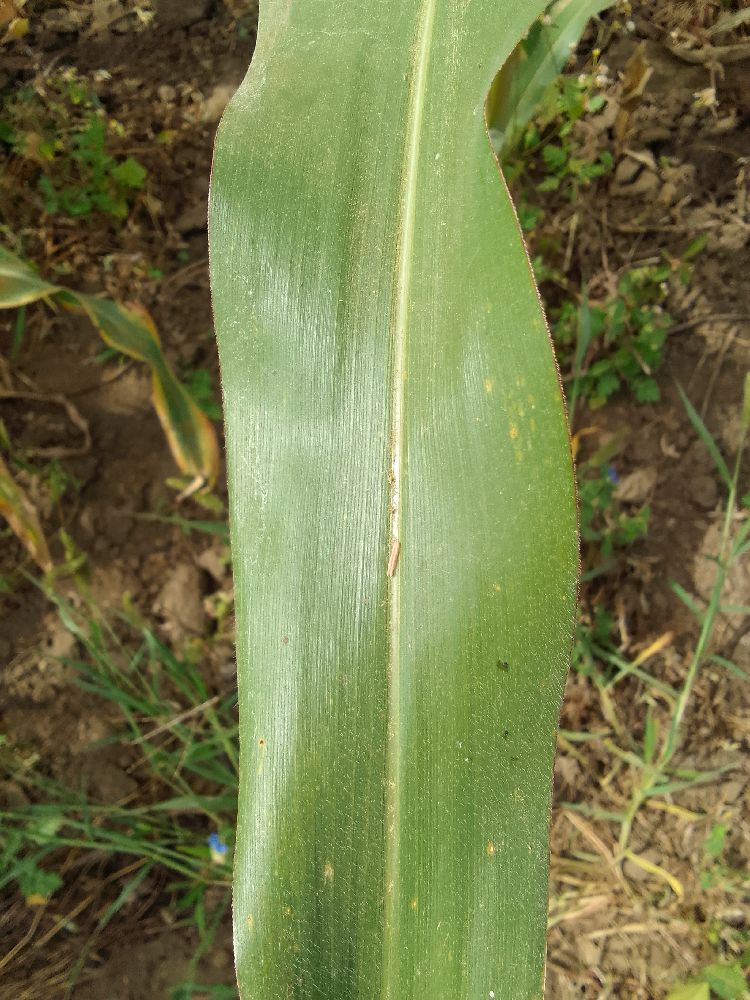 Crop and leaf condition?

maize, healthy
